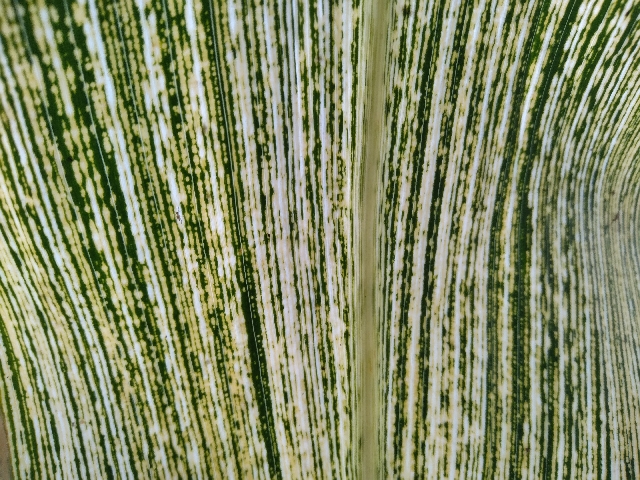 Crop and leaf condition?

maize, maize streak virus
